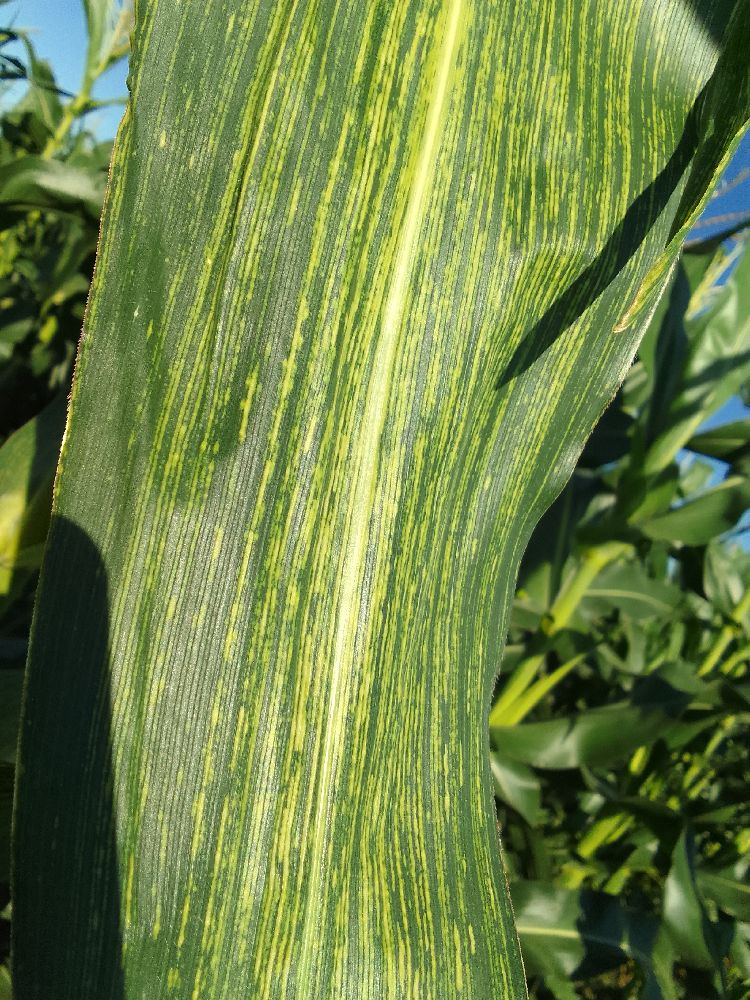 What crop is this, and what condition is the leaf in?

maize, maize streak virus
